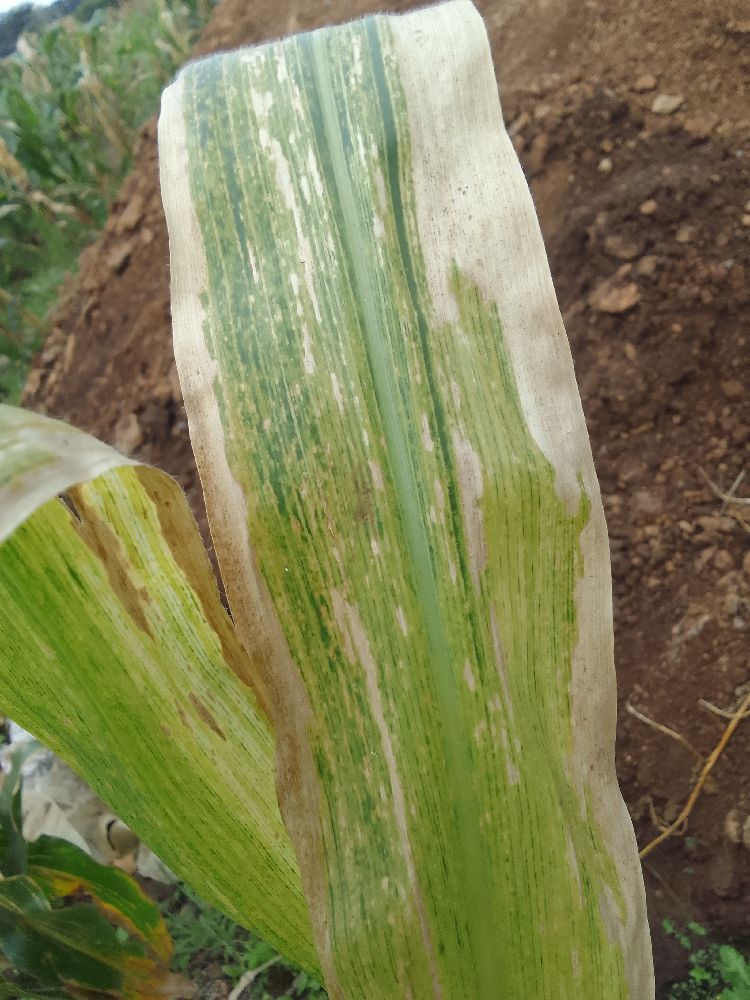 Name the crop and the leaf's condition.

maize, maize lethal necrosis
